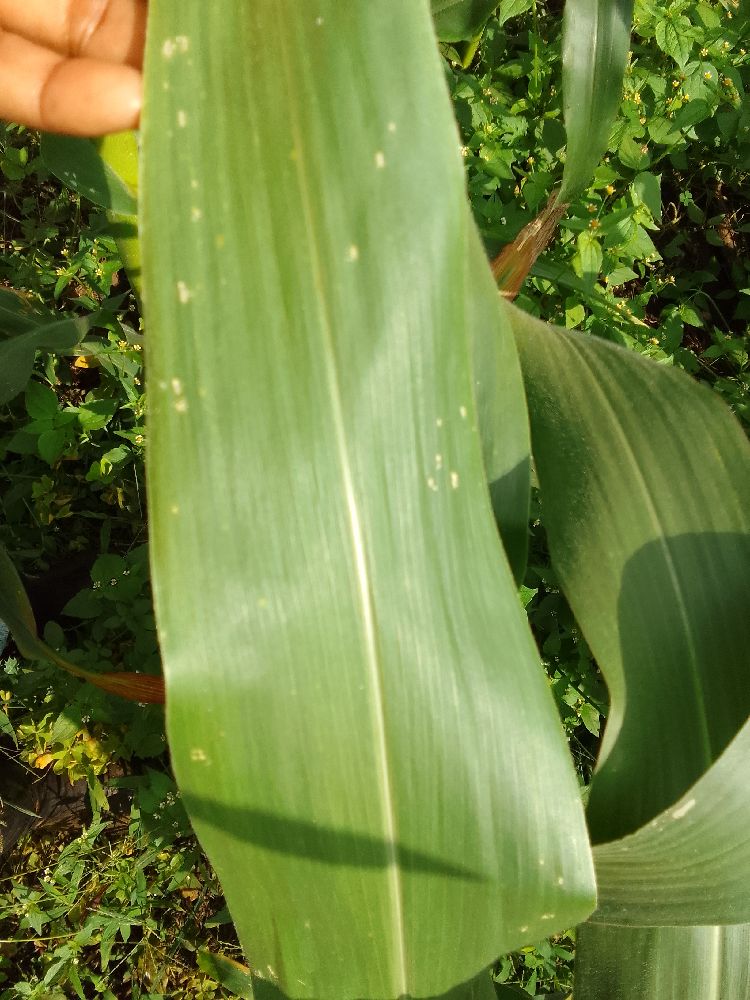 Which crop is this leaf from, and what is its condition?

maize, healthy
